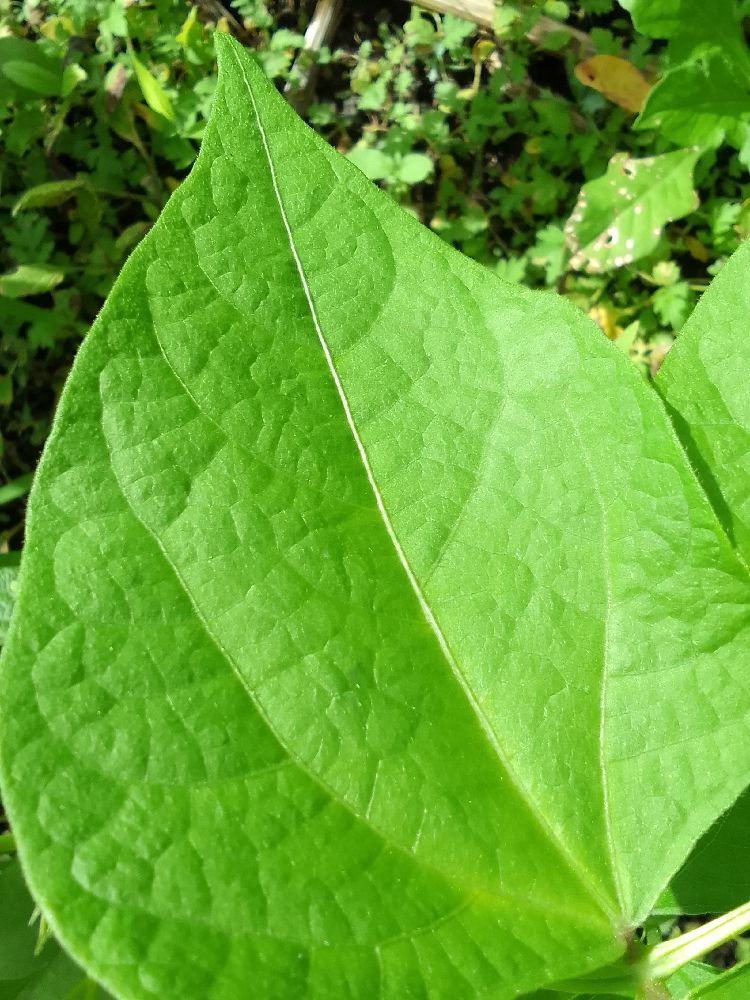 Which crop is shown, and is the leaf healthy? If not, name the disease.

common bean, healthy
